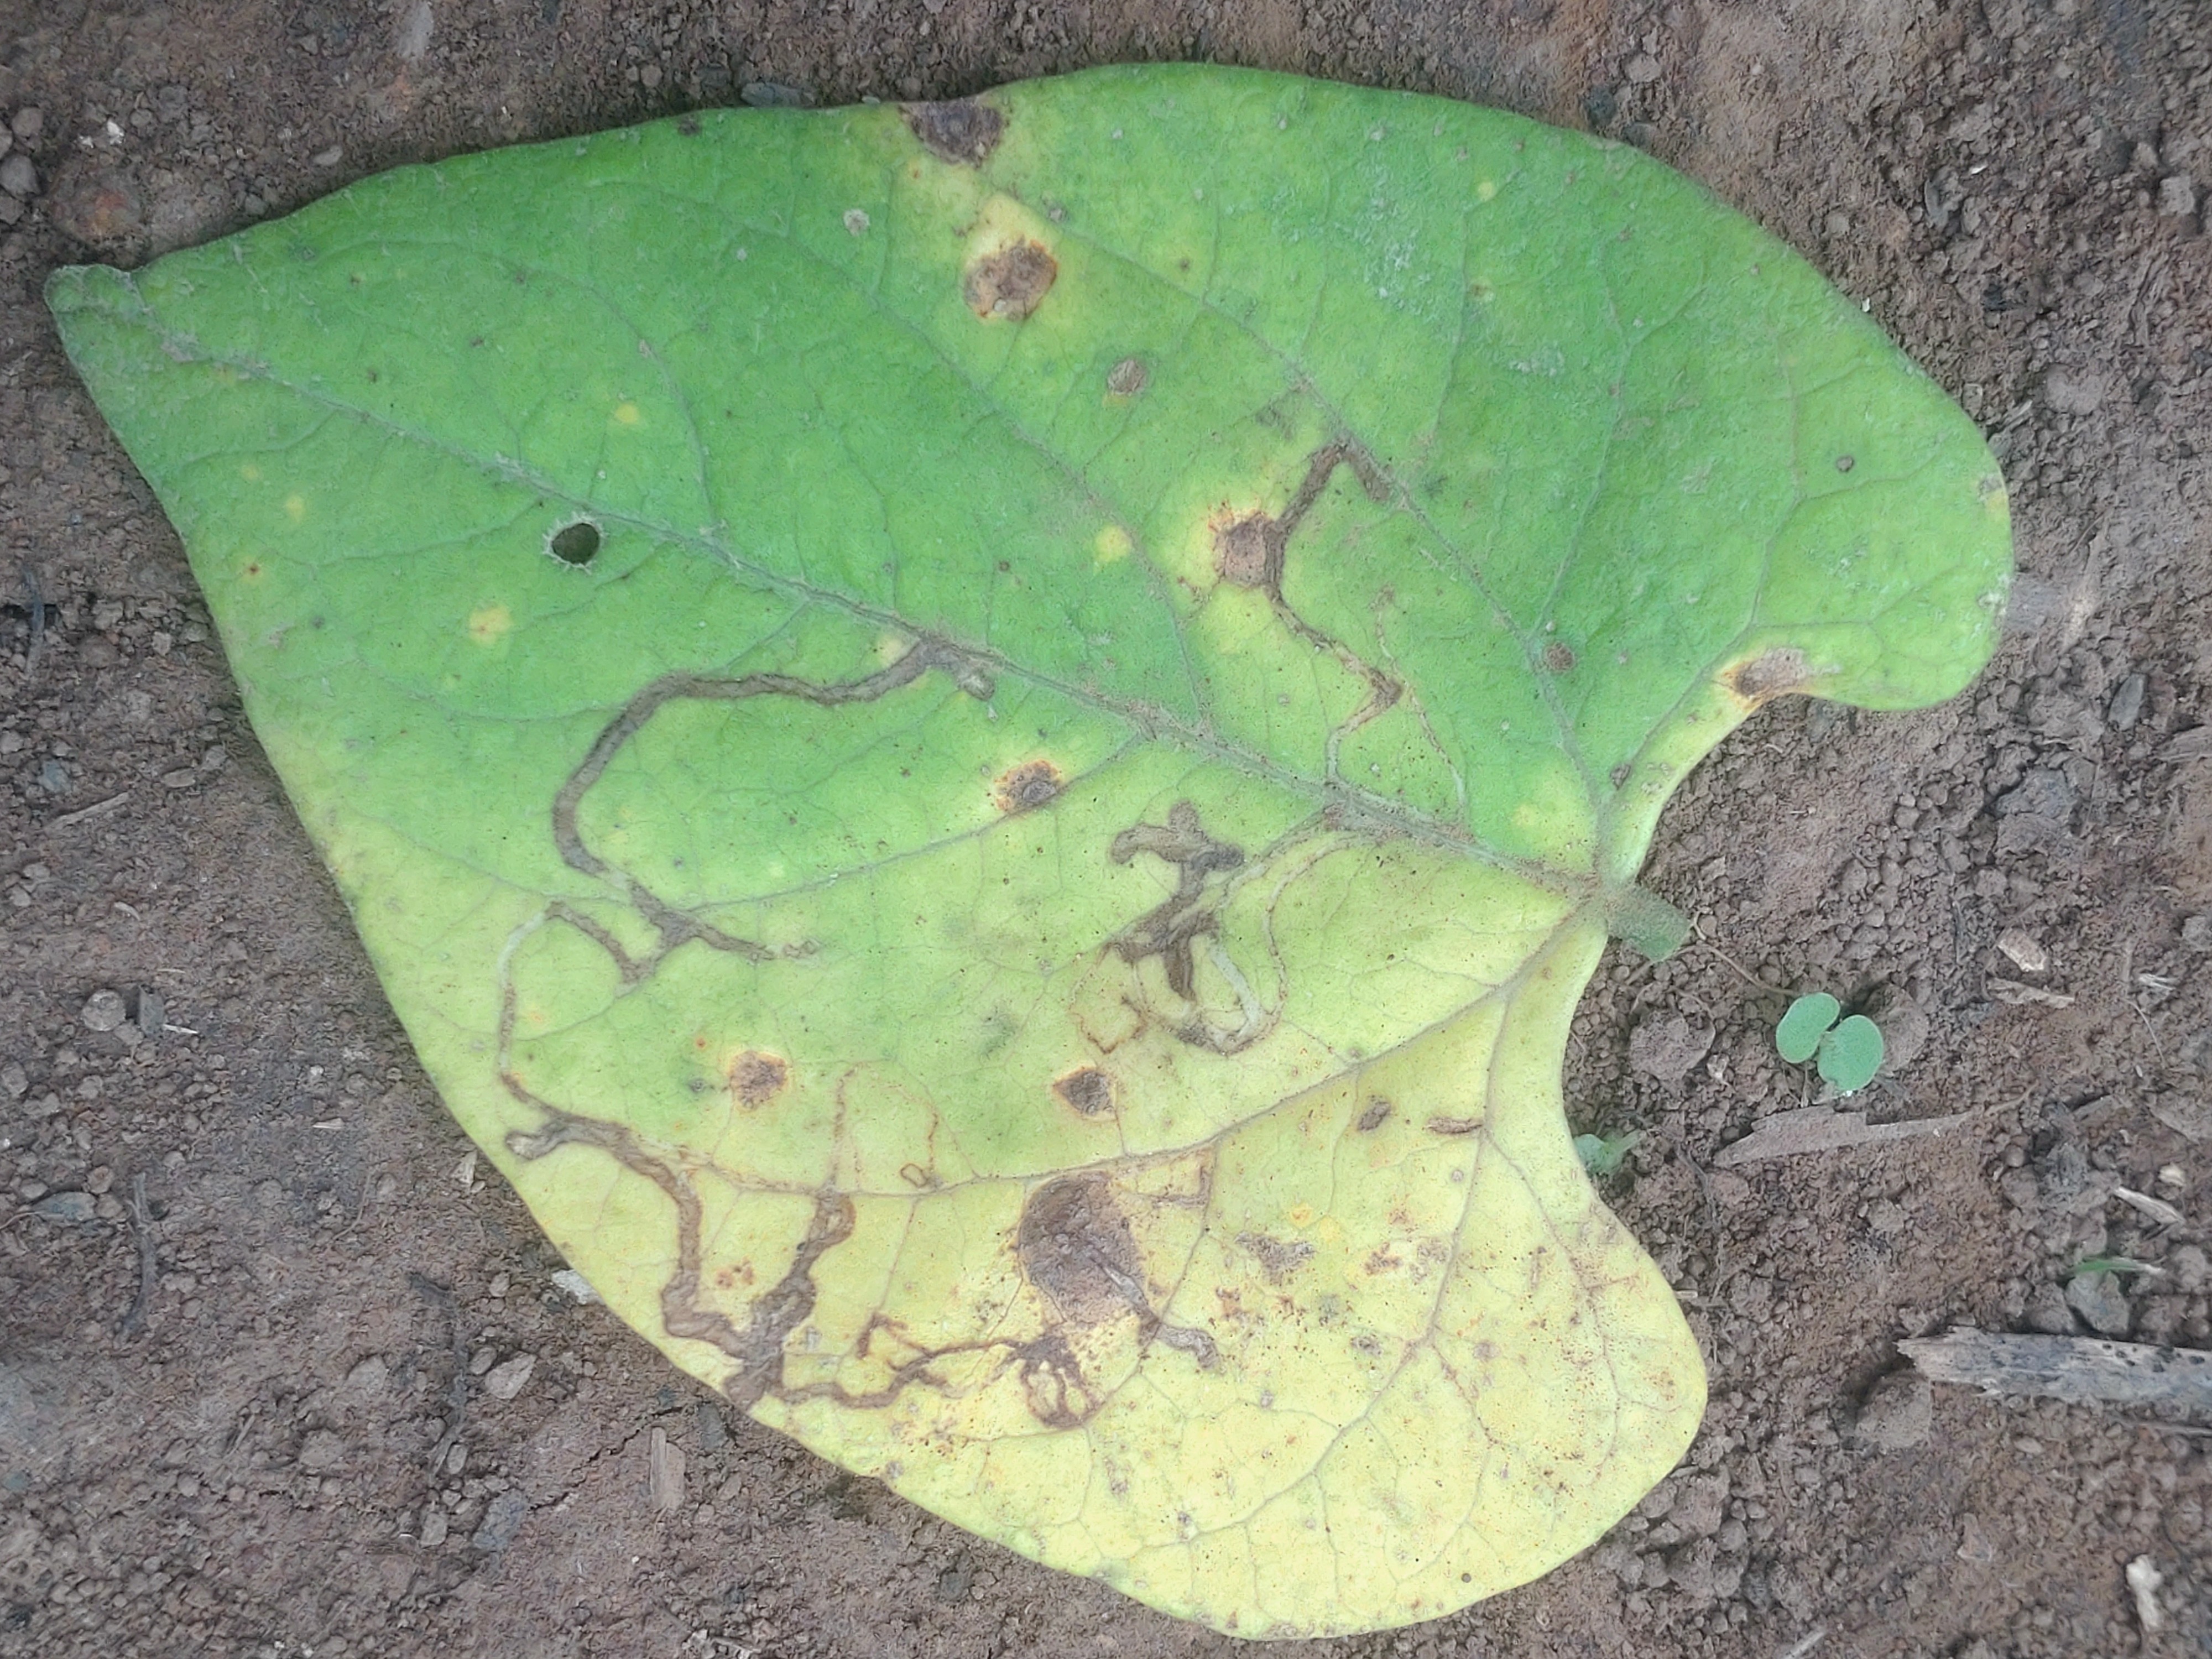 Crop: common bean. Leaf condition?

anthracnose
